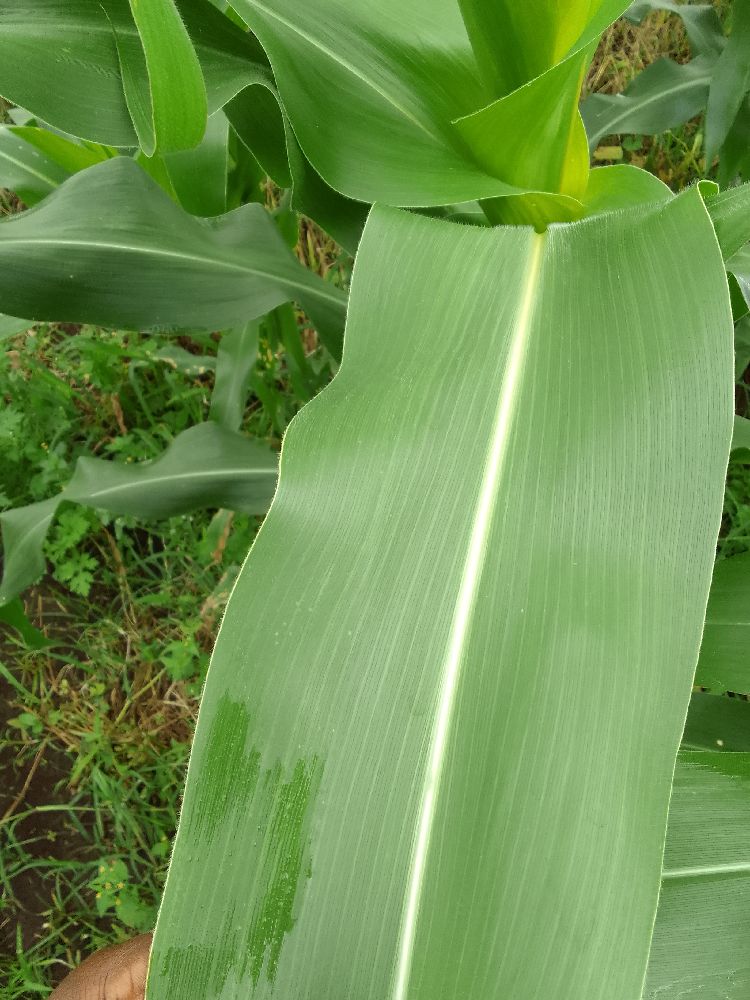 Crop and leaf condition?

maize, healthy
